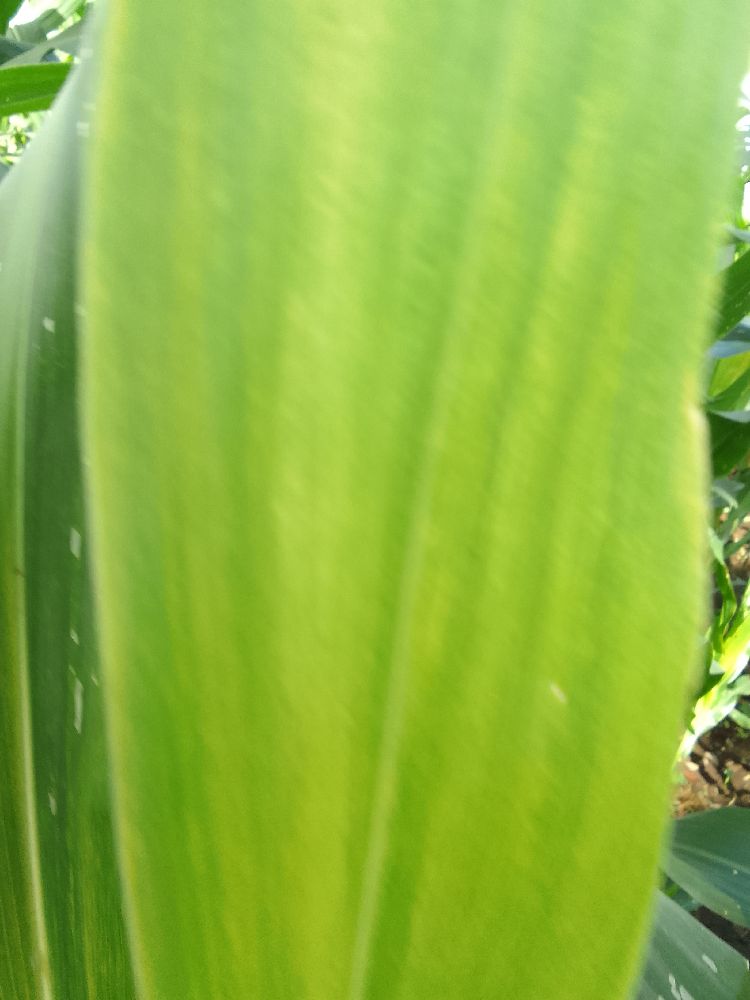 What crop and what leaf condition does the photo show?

maize, maize lethal necrosis
